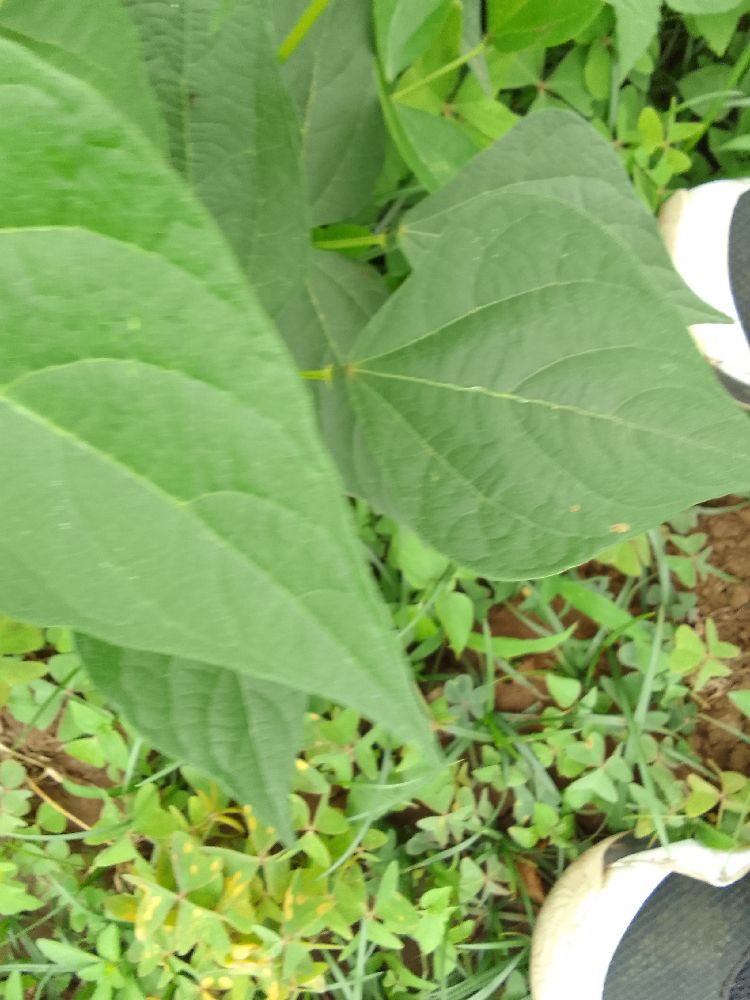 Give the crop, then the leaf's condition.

common bean, healthy
